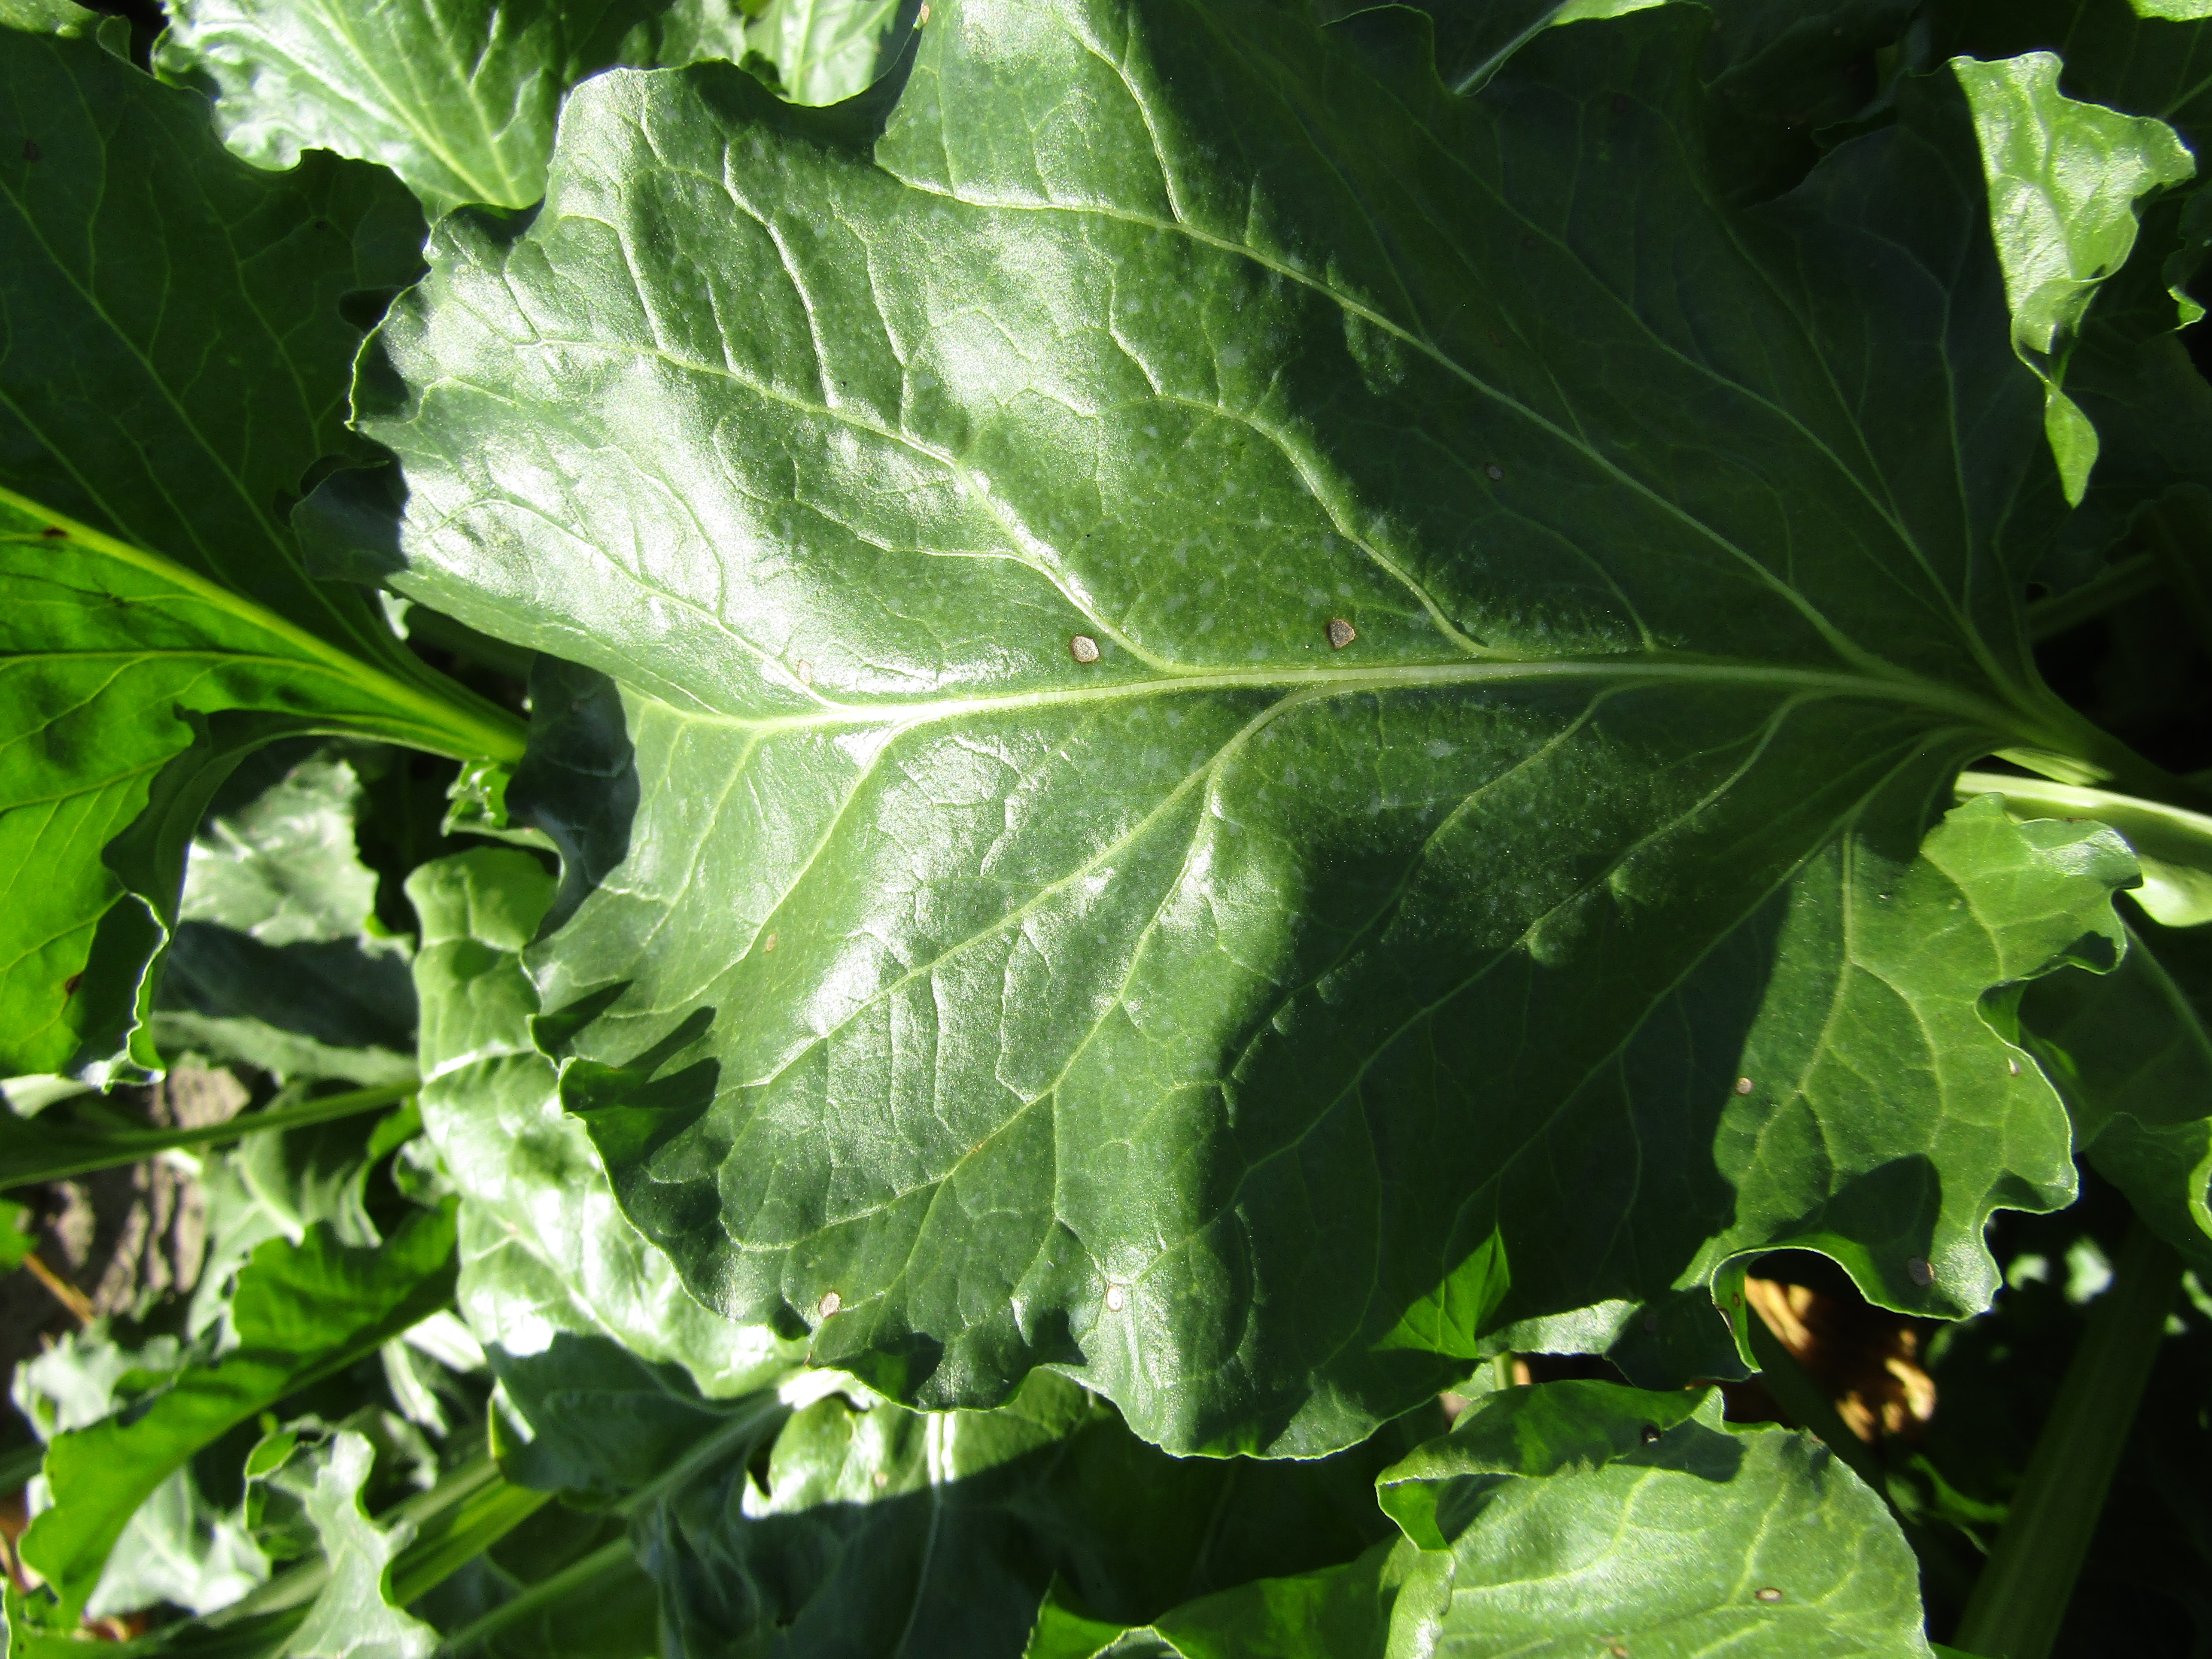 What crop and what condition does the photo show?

beet, cercospora
